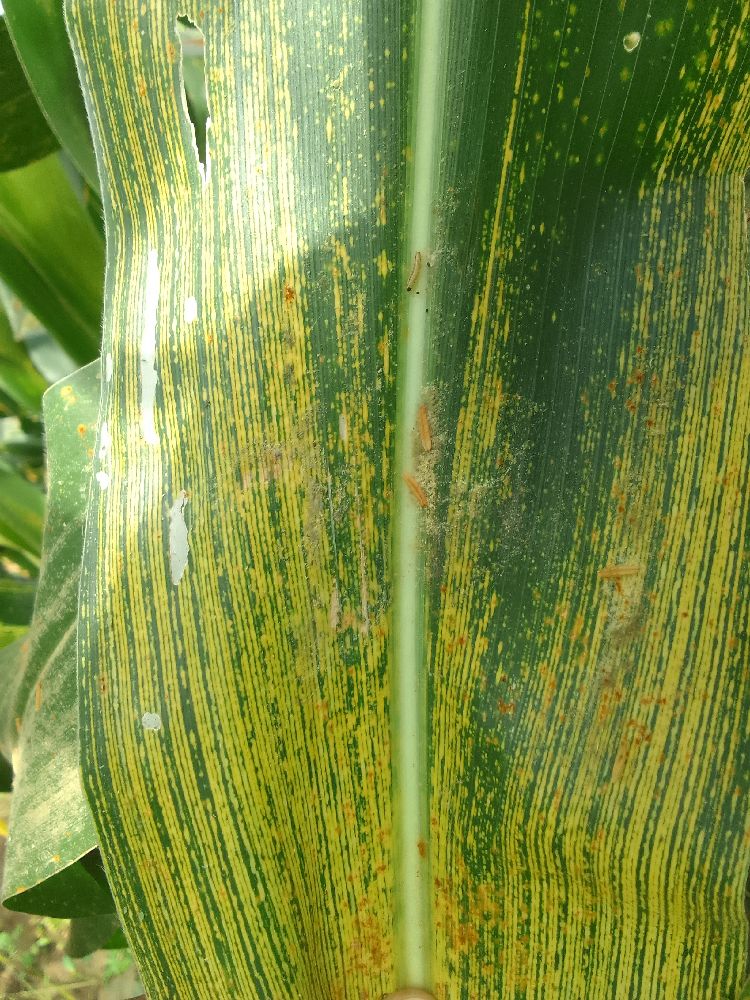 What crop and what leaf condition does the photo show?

maize, maize streak virus
